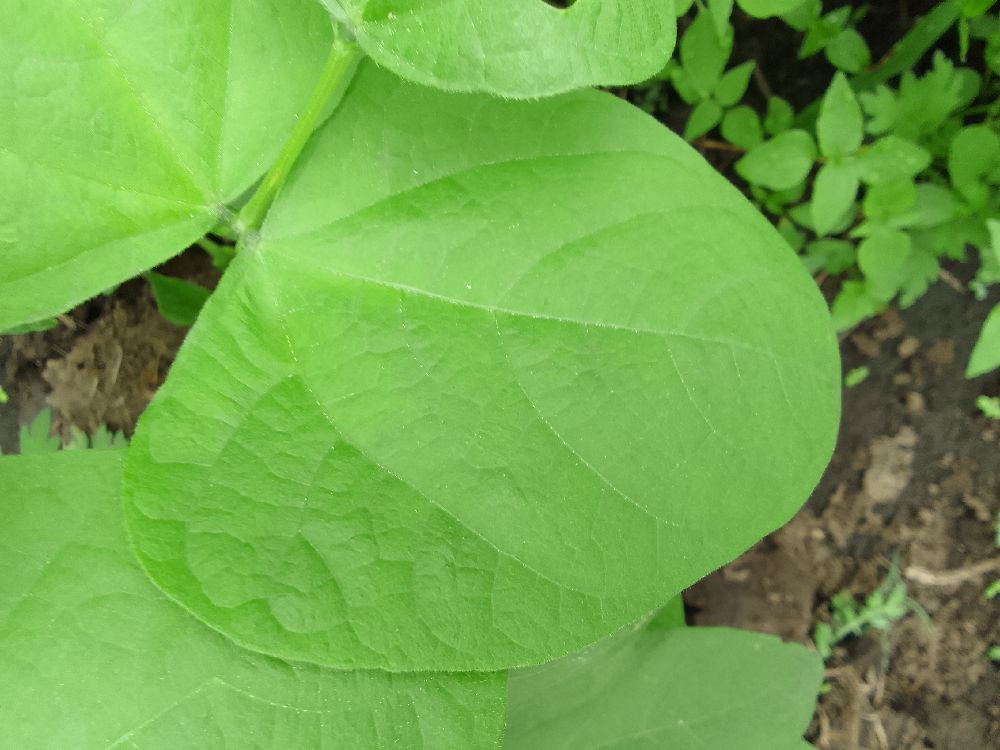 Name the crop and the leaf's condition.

common bean, healthy
